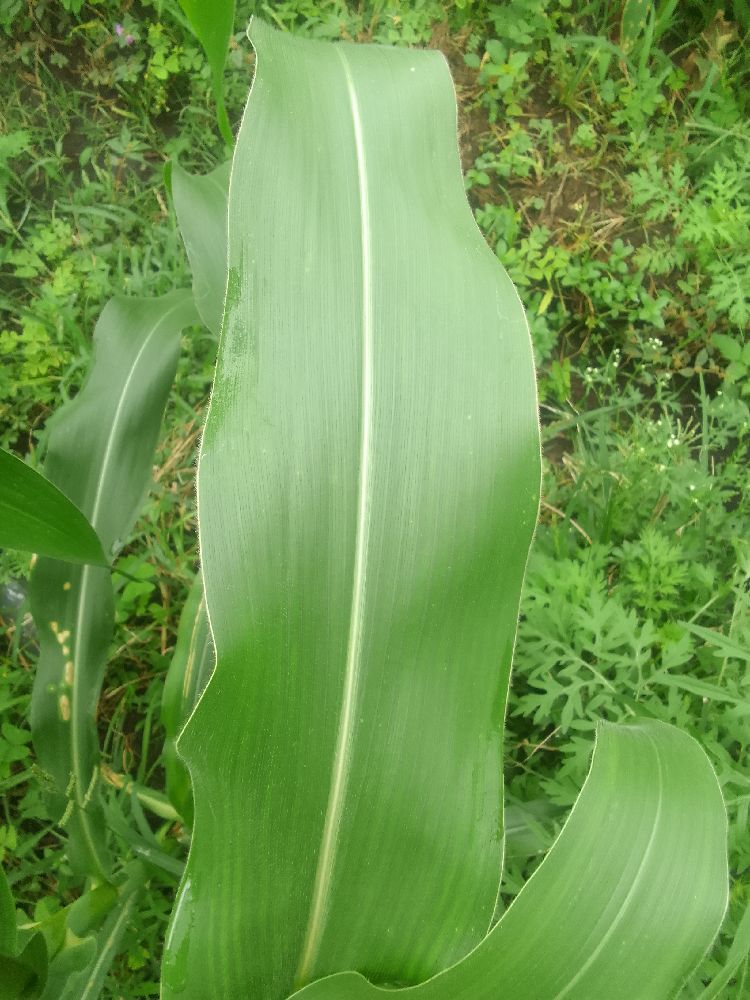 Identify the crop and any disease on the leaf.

maize, healthy
